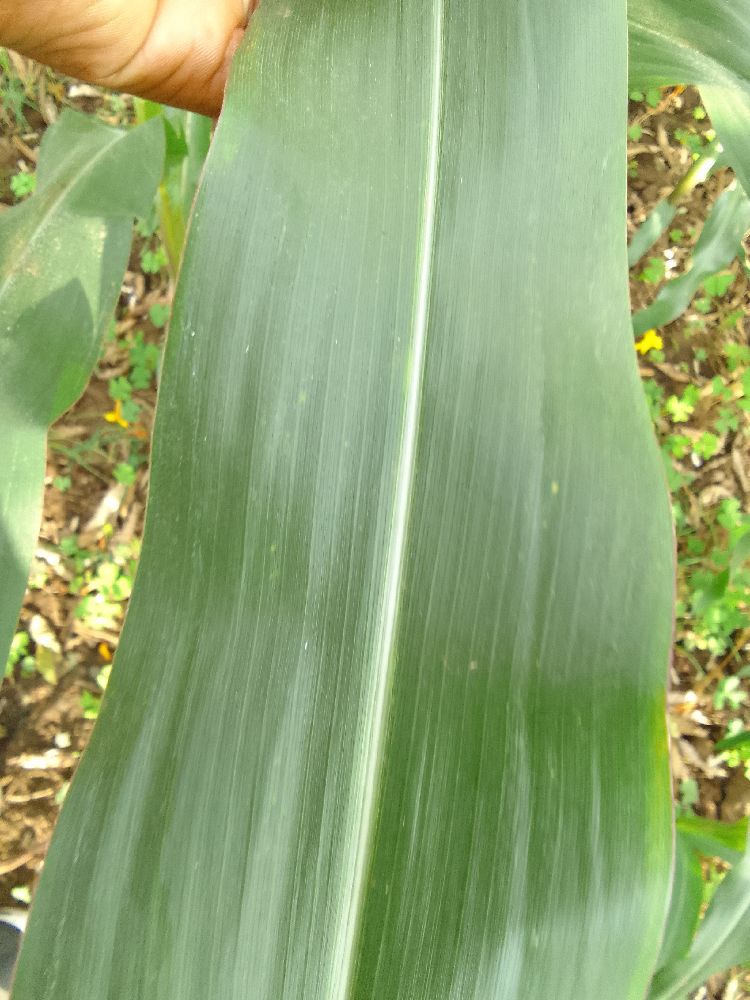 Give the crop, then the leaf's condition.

maize, healthy
